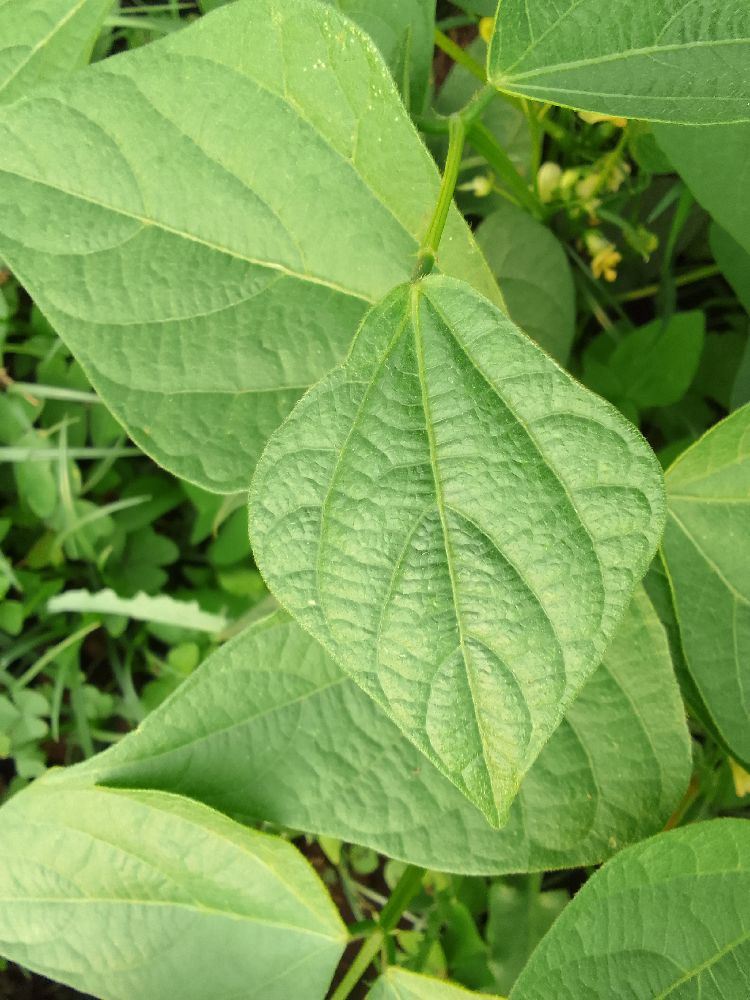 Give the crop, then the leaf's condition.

common bean, healthy
